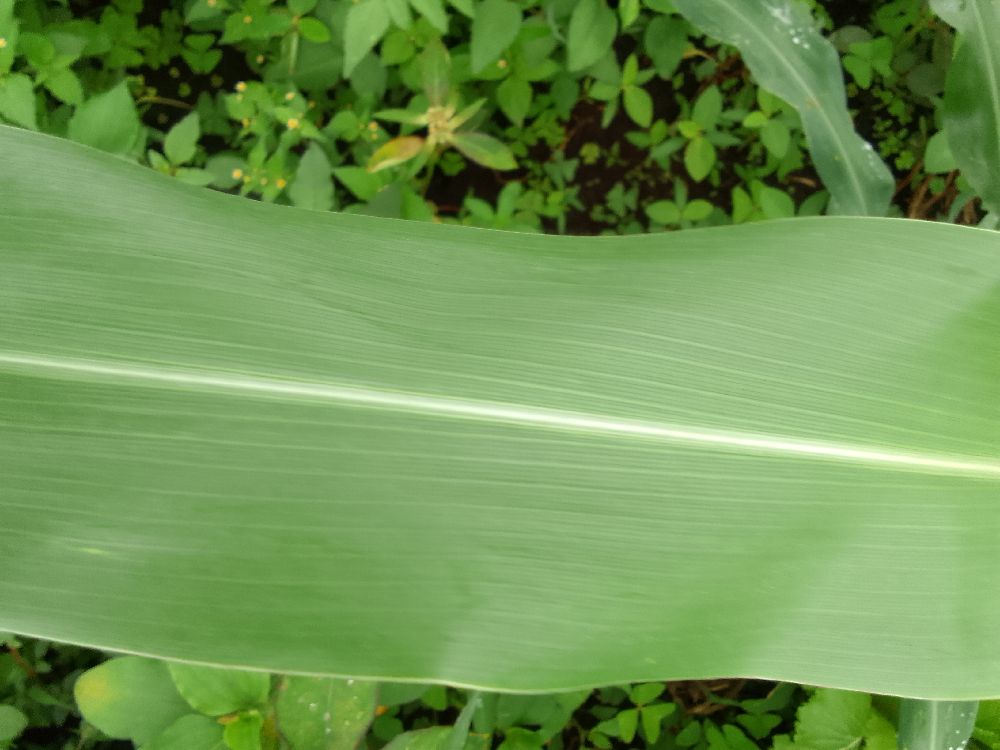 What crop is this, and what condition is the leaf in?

maize, healthy
